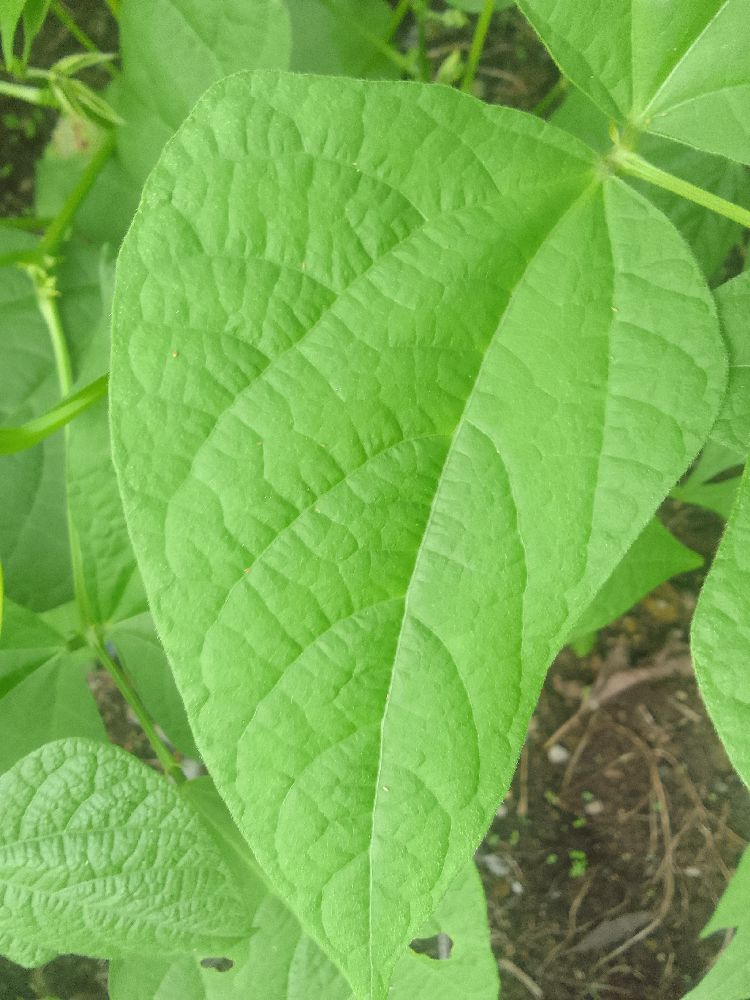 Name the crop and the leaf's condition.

common bean, healthy
